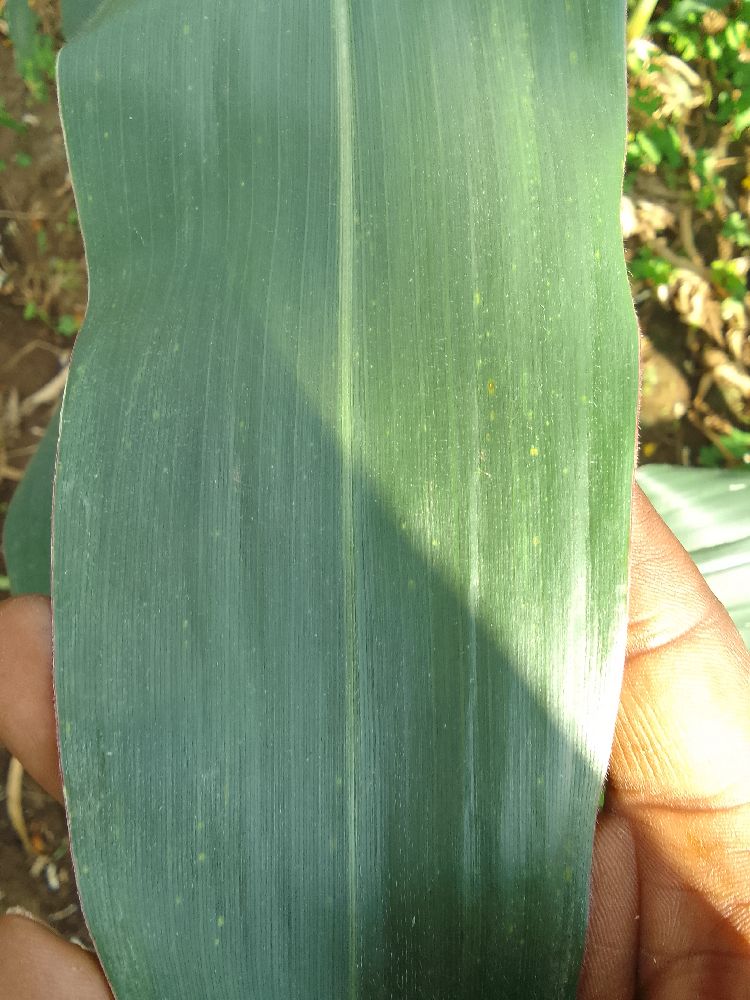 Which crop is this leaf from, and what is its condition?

maize, healthy
